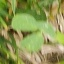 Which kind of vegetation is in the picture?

unstructured weed
